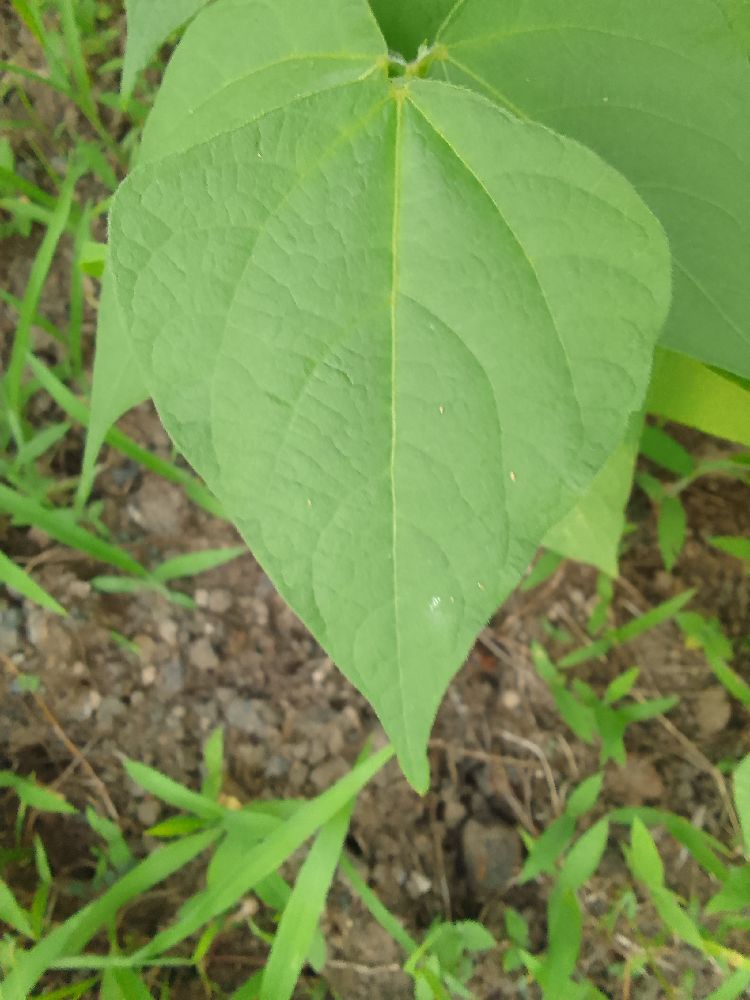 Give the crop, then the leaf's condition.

common bean, healthy
